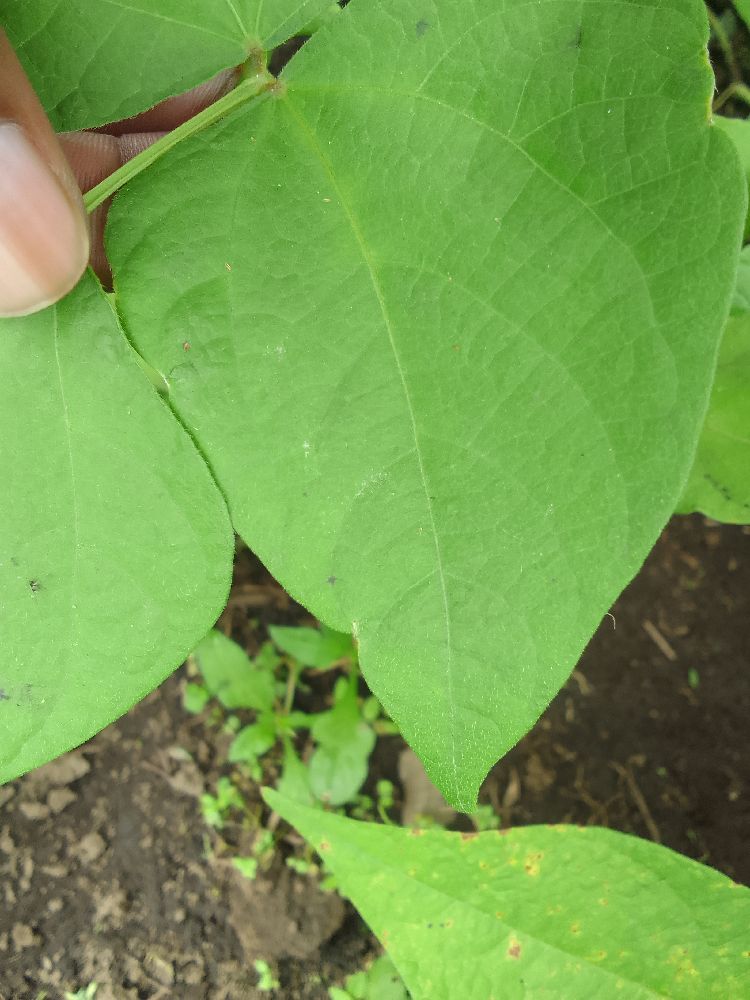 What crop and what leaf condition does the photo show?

common bean, healthy
